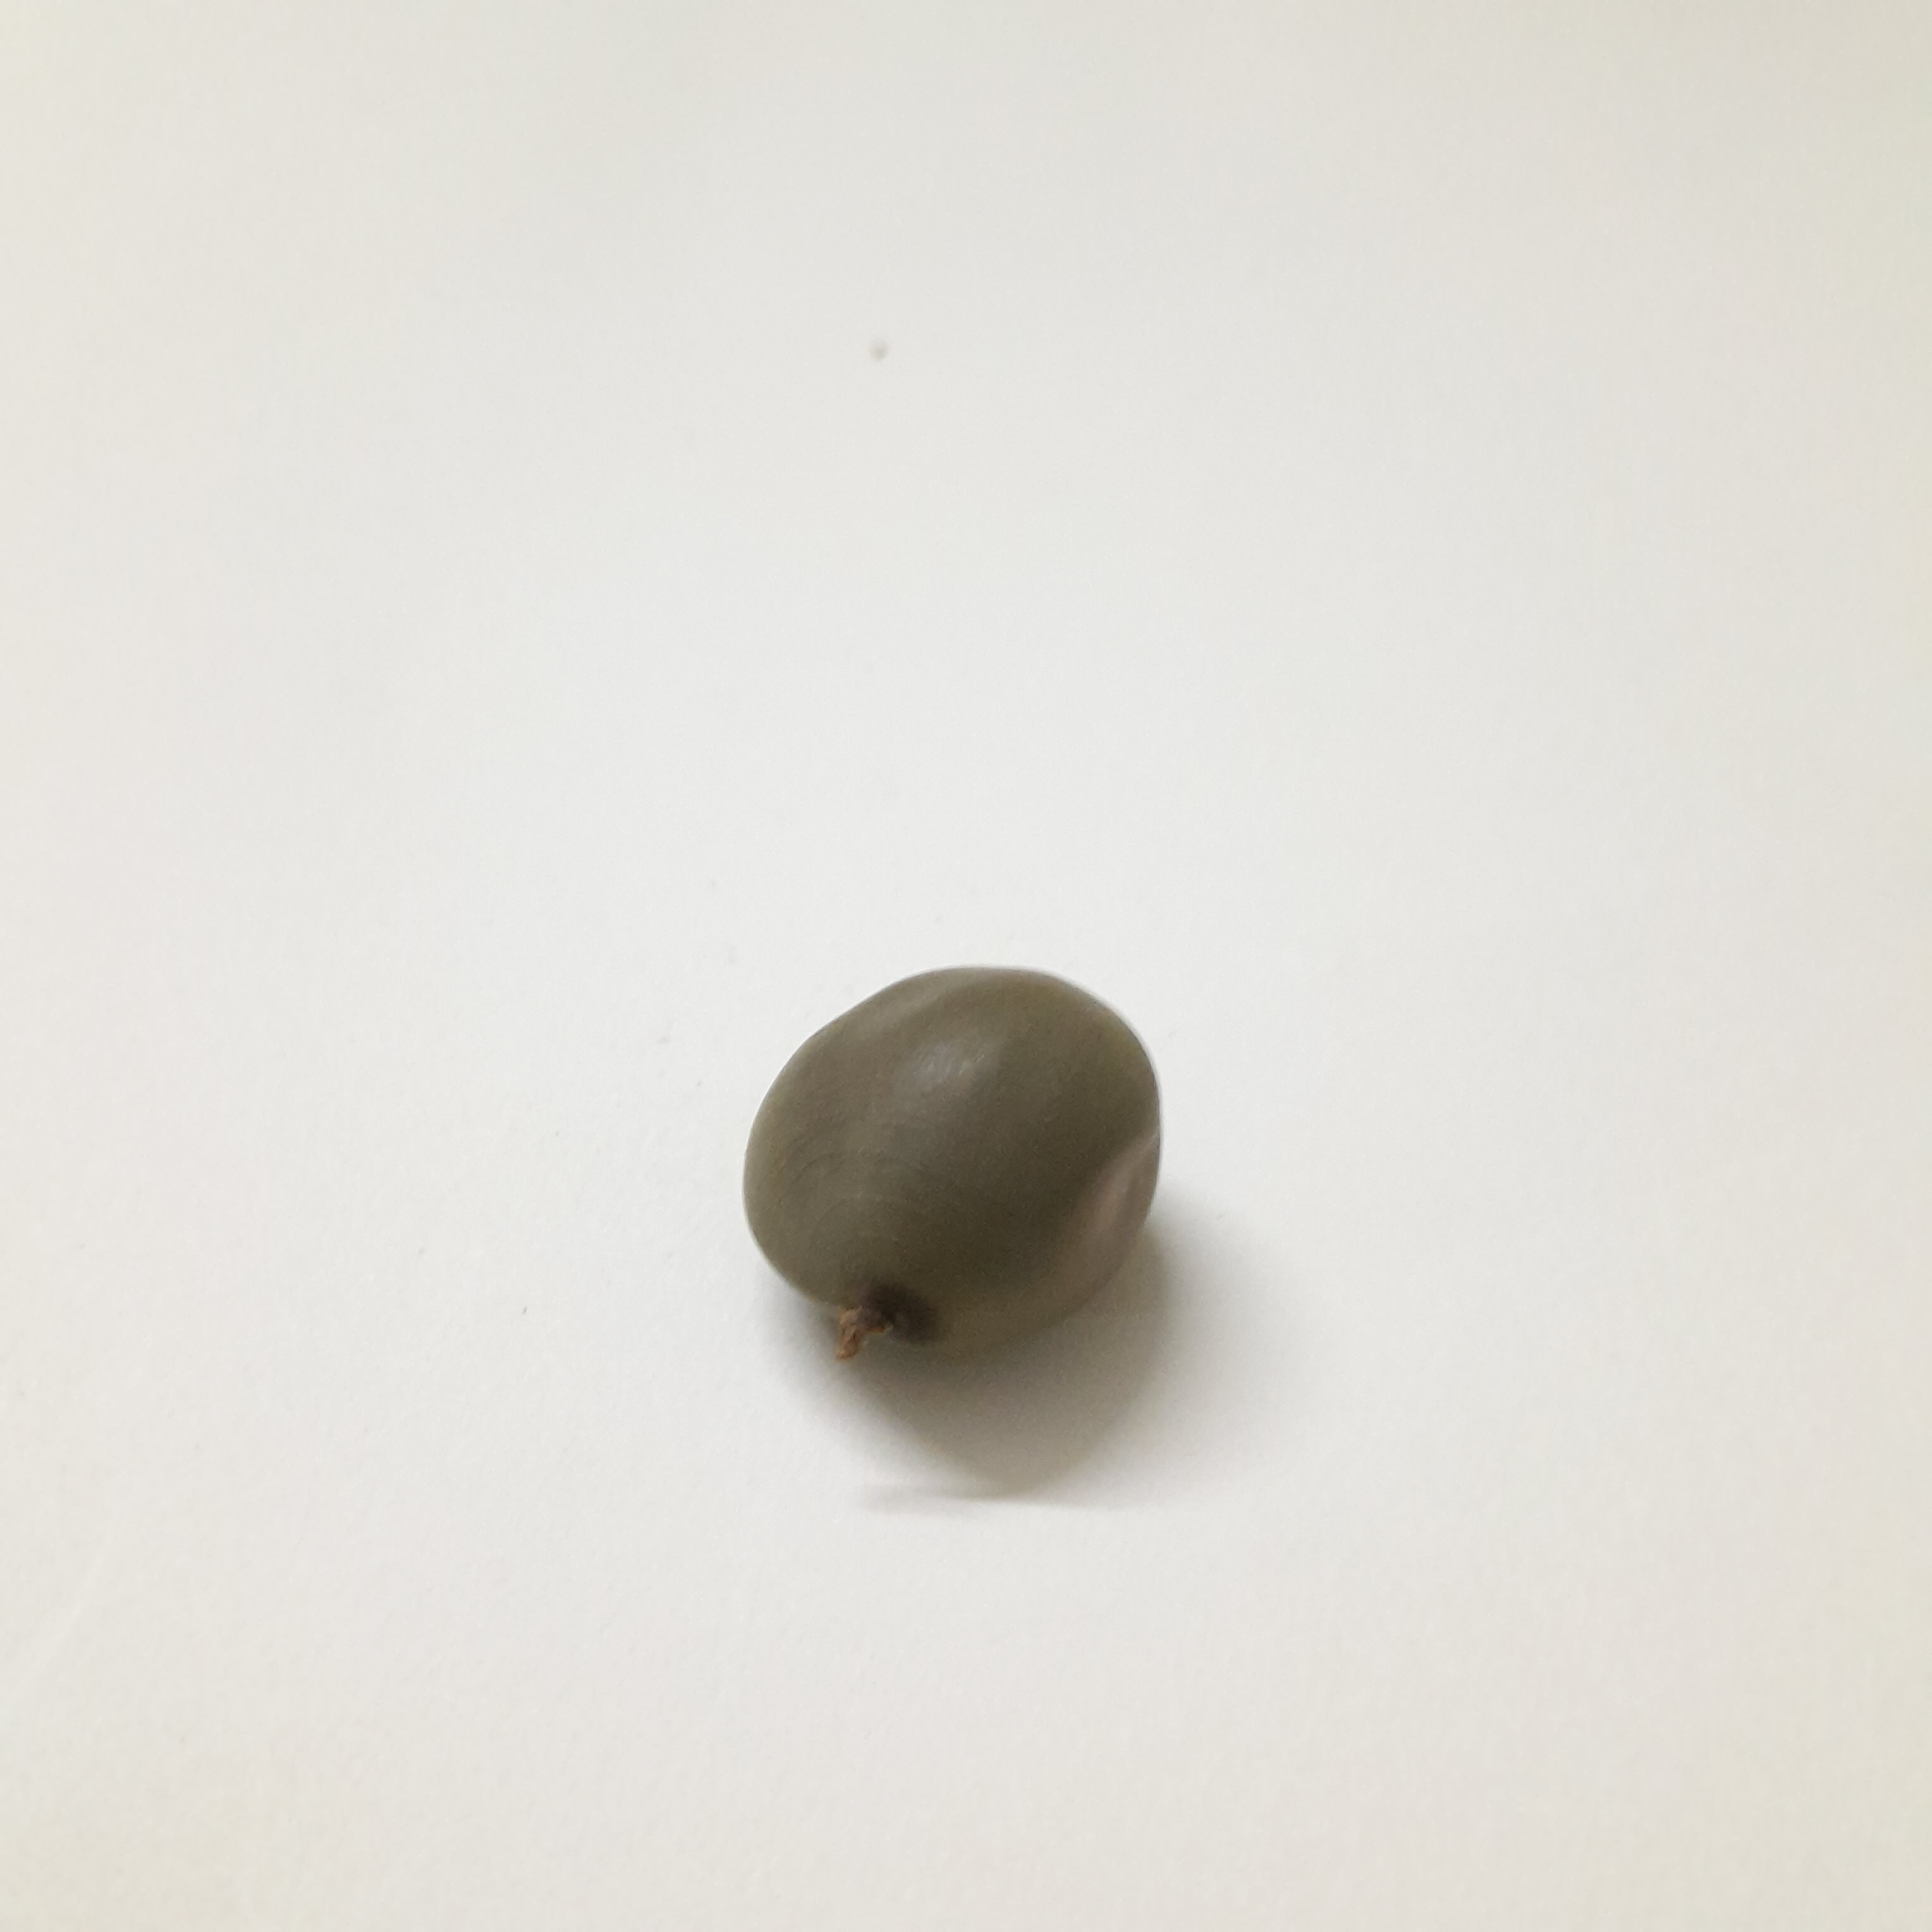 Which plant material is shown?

sagargota
